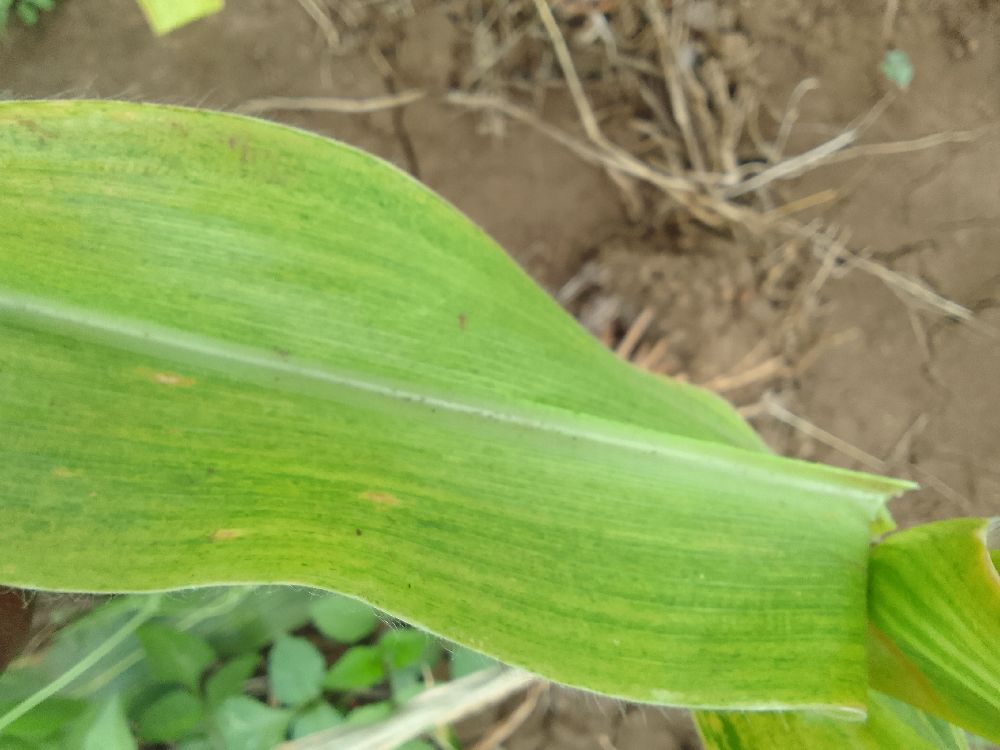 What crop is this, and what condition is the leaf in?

maize, maize lethal necrosis
